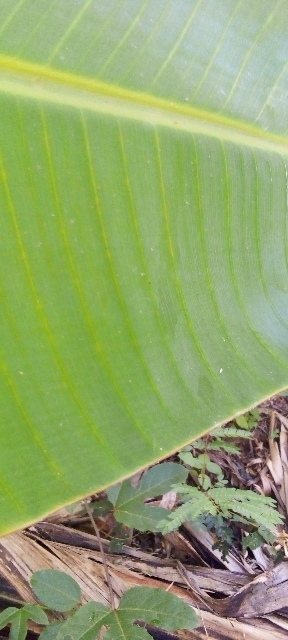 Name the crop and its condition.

banana, healthy
